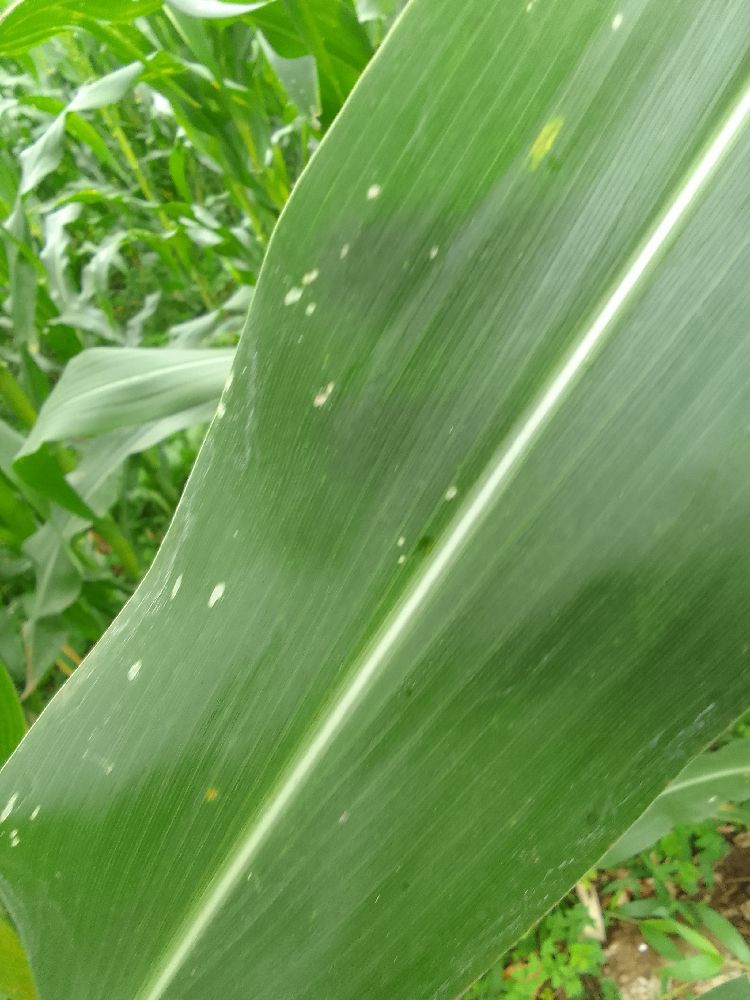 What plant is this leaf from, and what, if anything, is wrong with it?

maize, healthy
